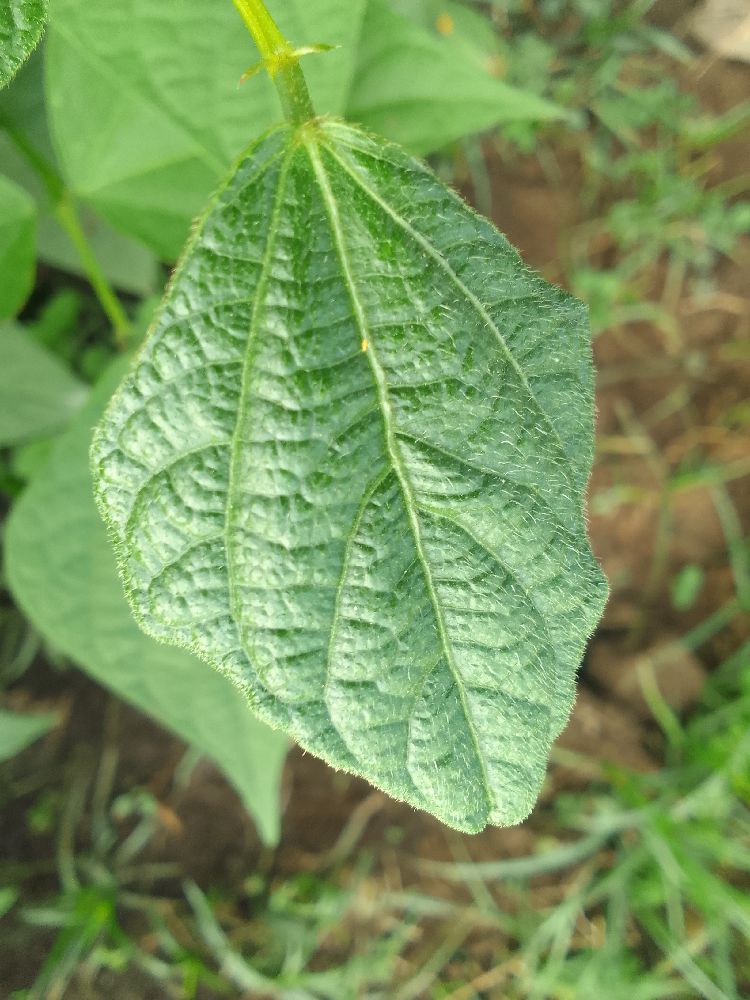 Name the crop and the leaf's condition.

common bean, healthy
